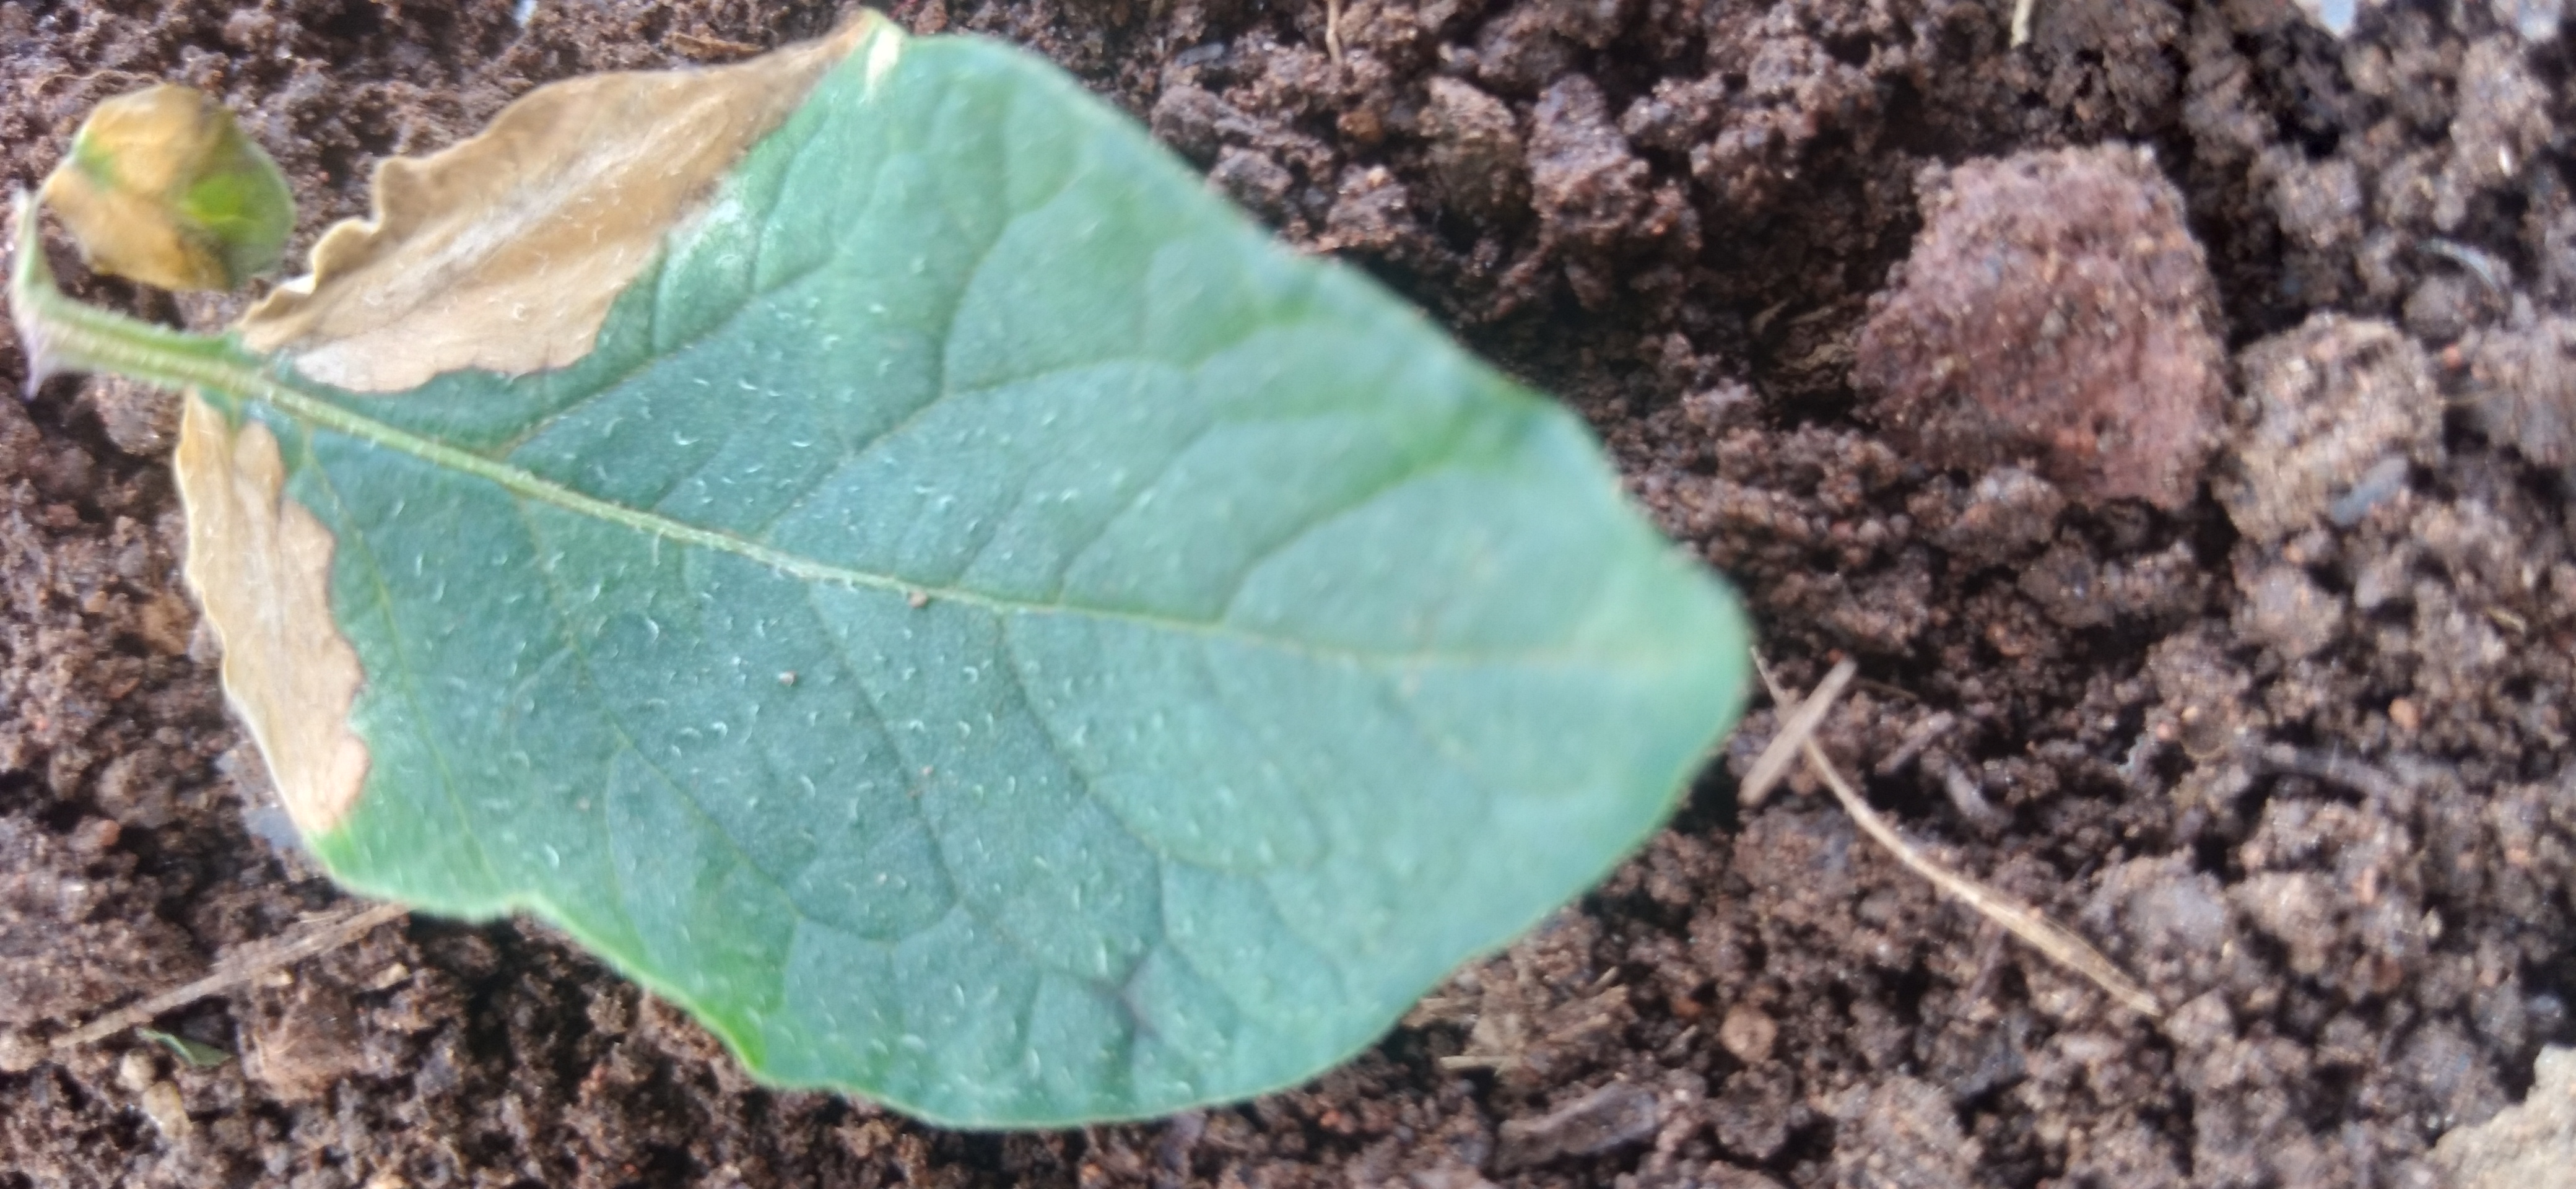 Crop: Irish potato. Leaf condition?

early blight
